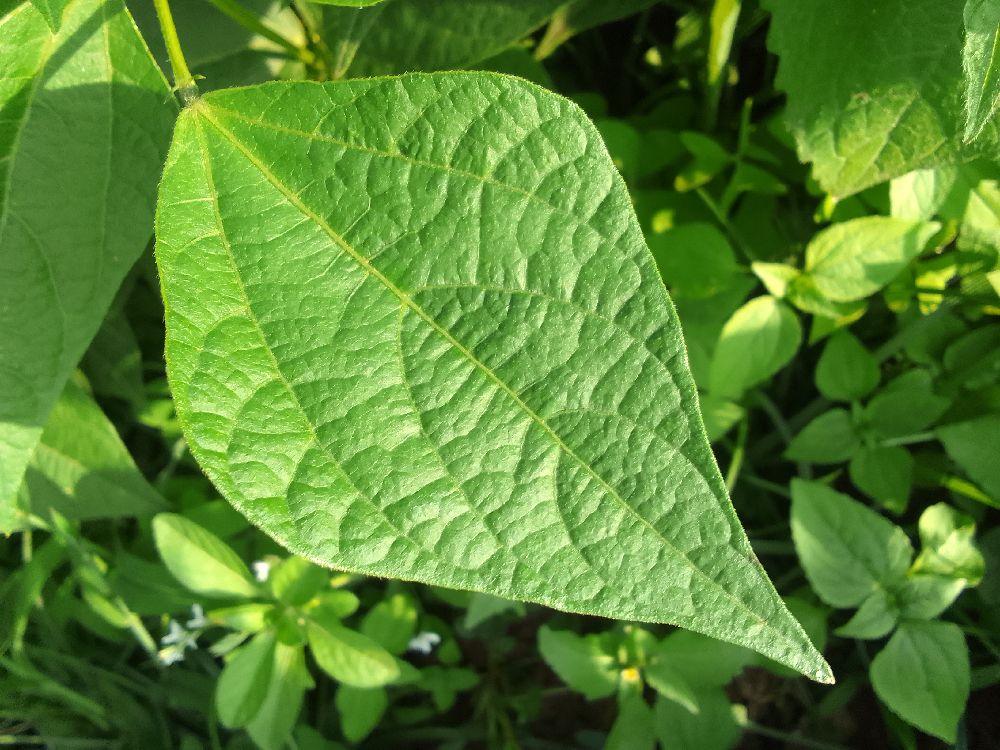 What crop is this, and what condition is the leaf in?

common bean, healthy
